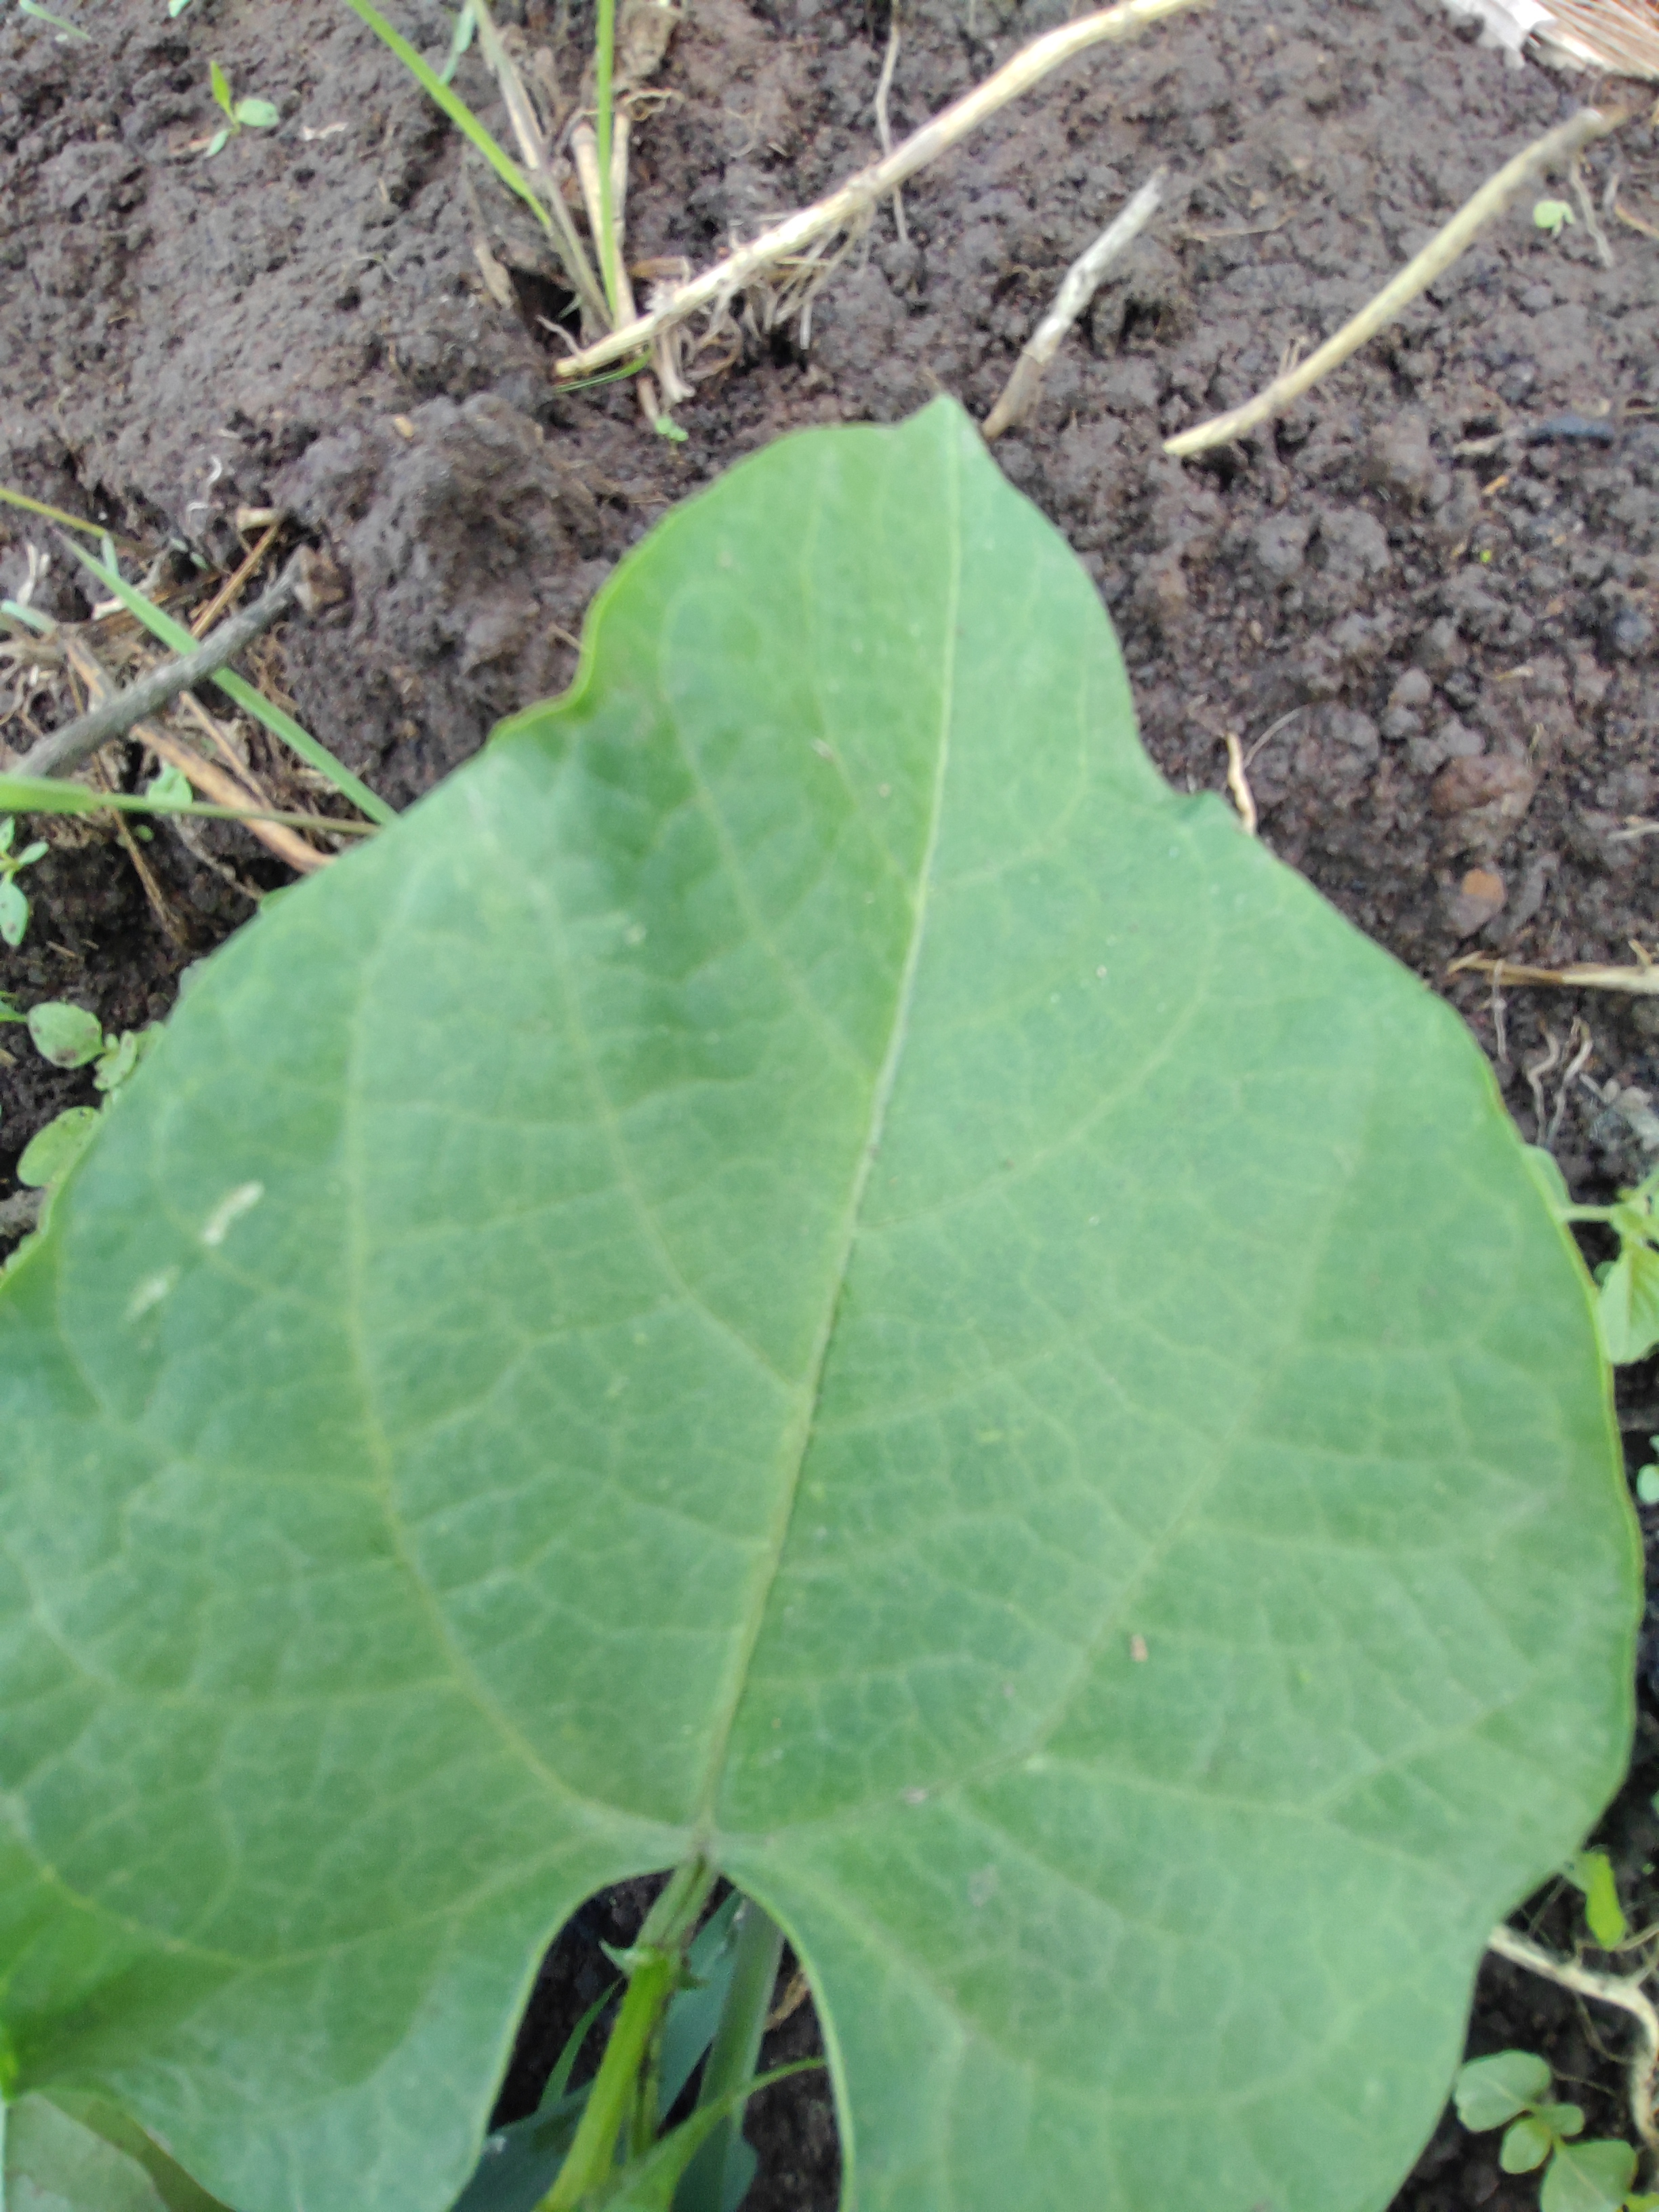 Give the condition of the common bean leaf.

healthy
